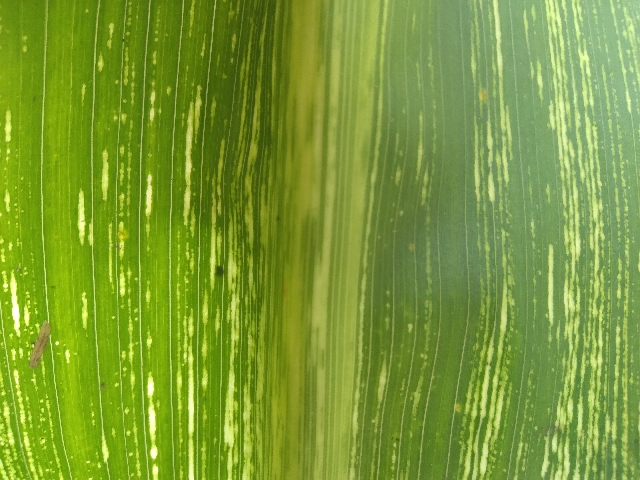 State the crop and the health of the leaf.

maize, maize streak virus
